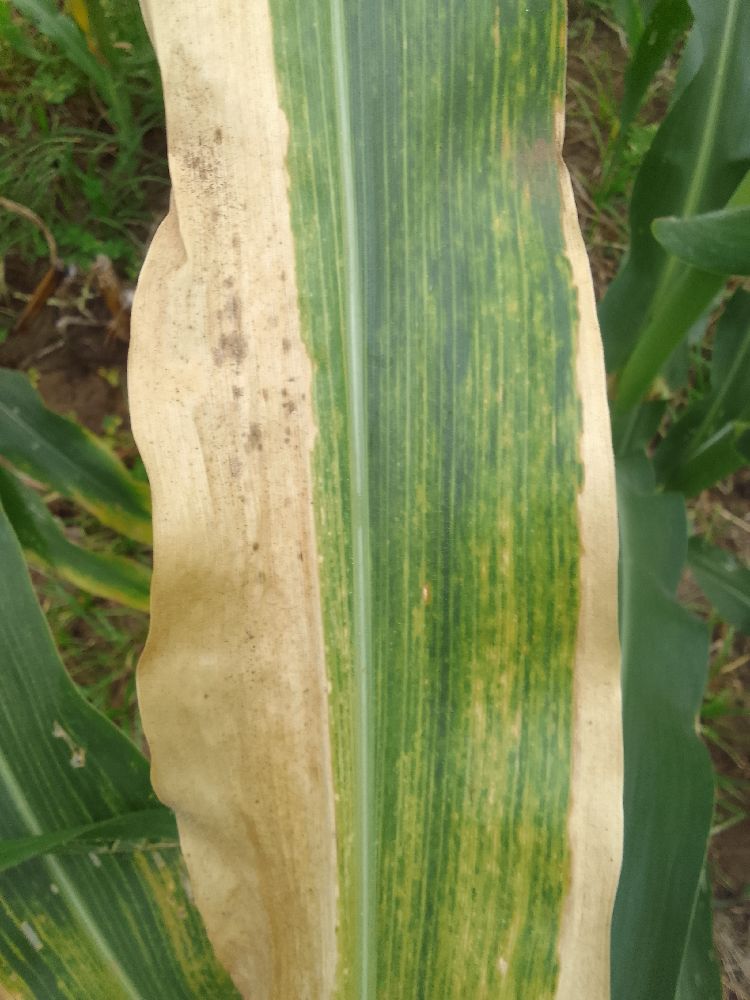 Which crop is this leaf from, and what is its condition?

maize, maize lethal necrosis
